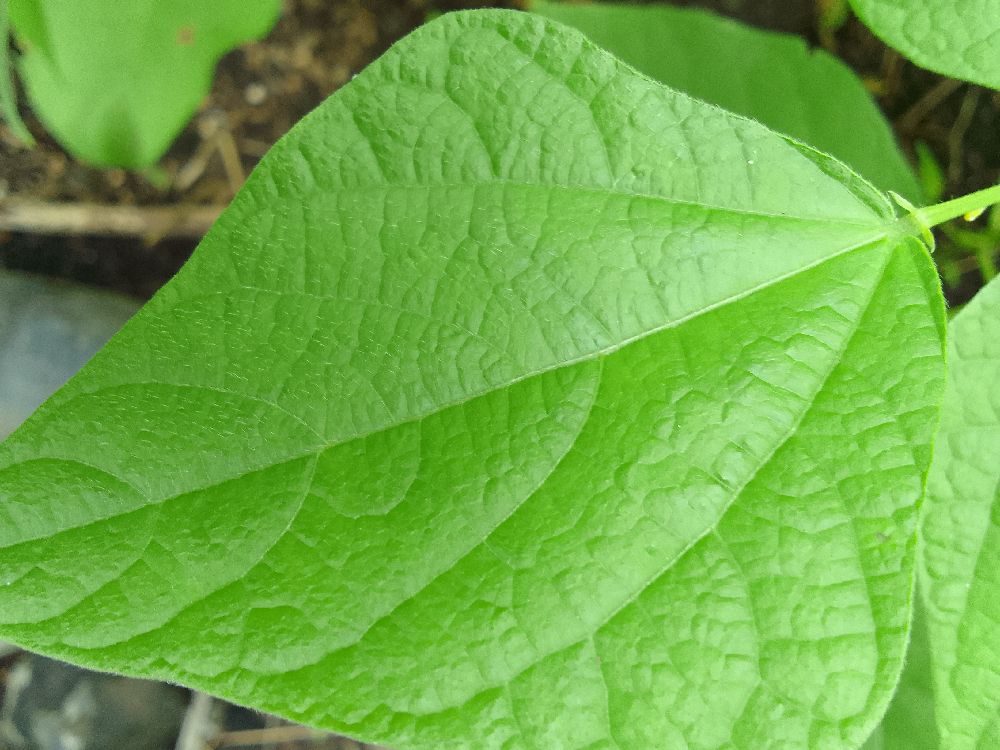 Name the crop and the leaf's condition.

common bean, healthy
